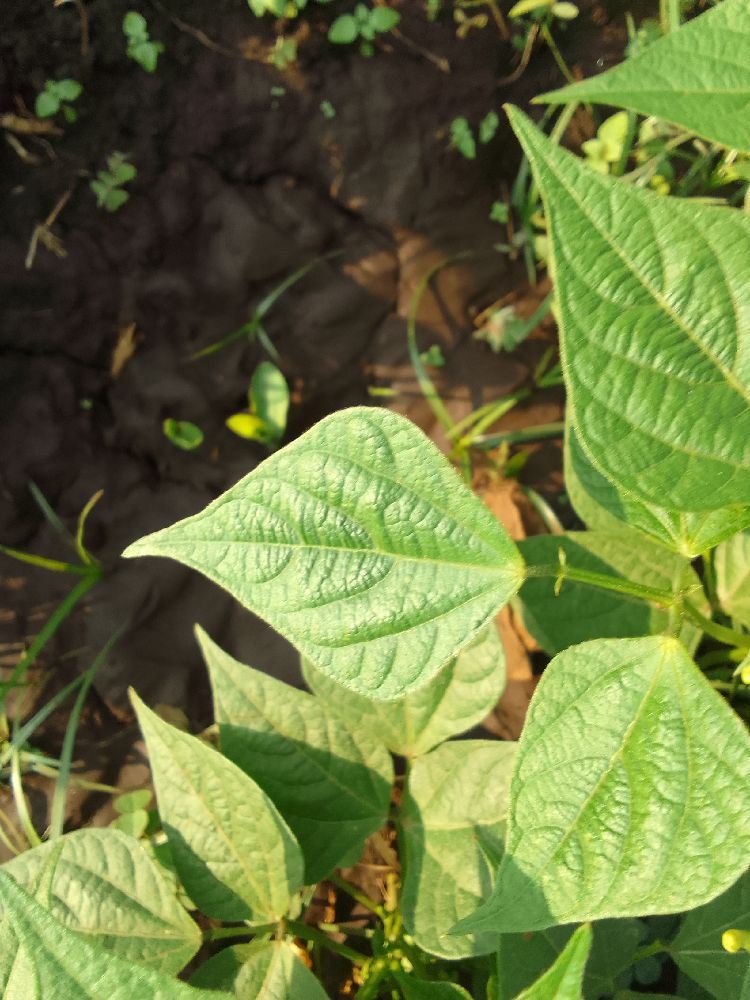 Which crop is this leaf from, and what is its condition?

common bean, healthy
